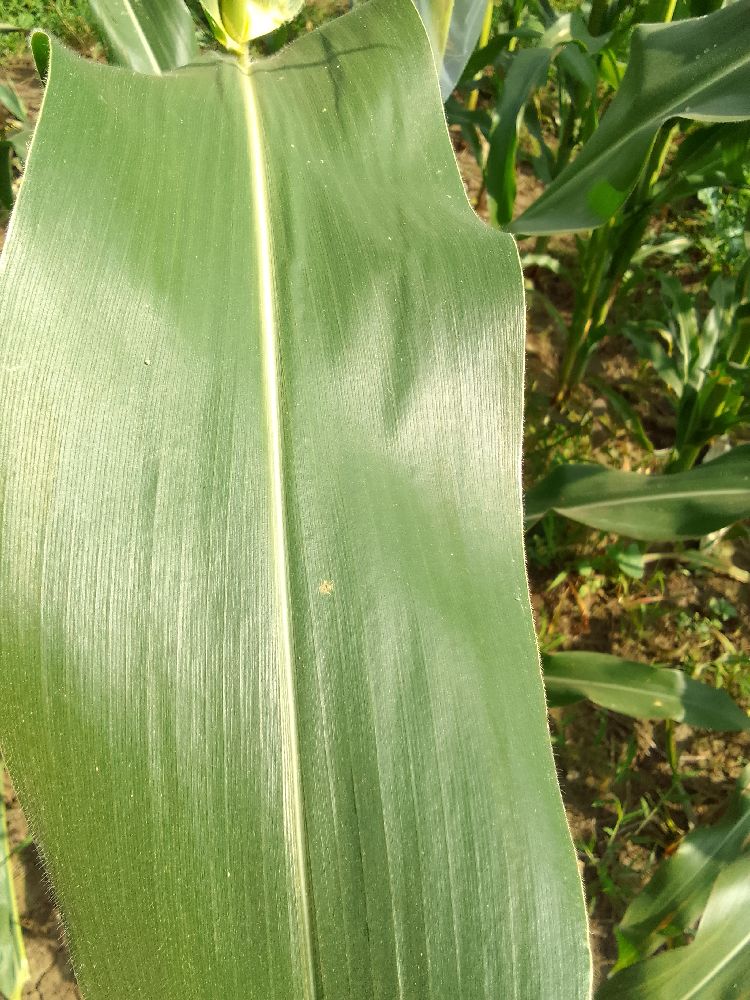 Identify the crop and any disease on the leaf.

maize, healthy
